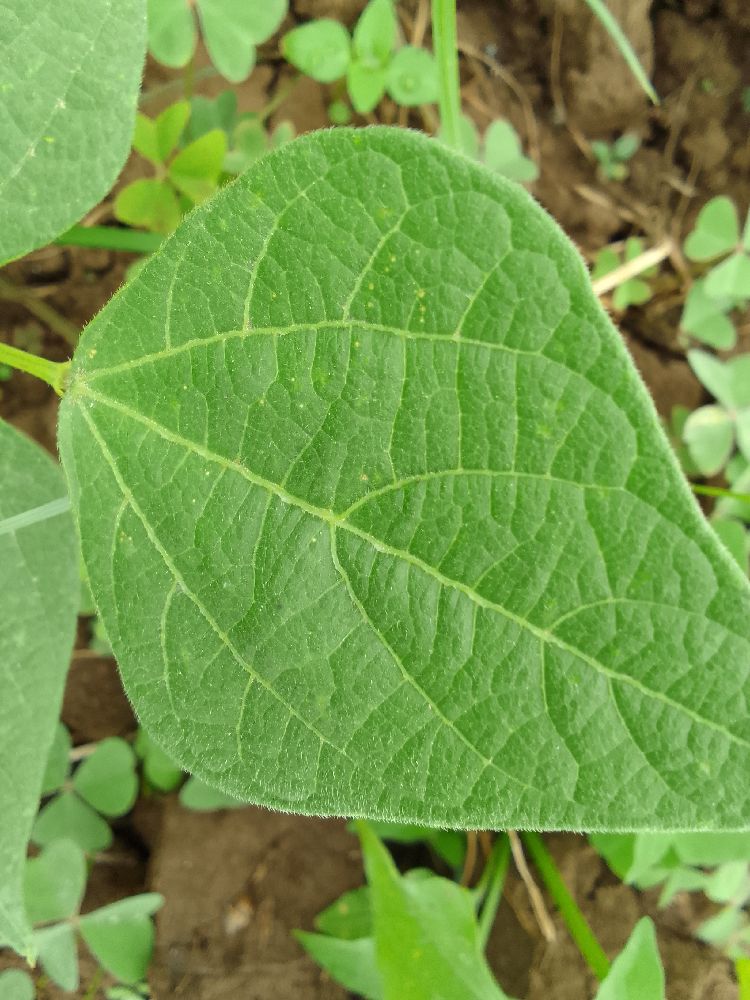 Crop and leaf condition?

common bean, healthy
